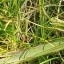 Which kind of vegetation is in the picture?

grass
